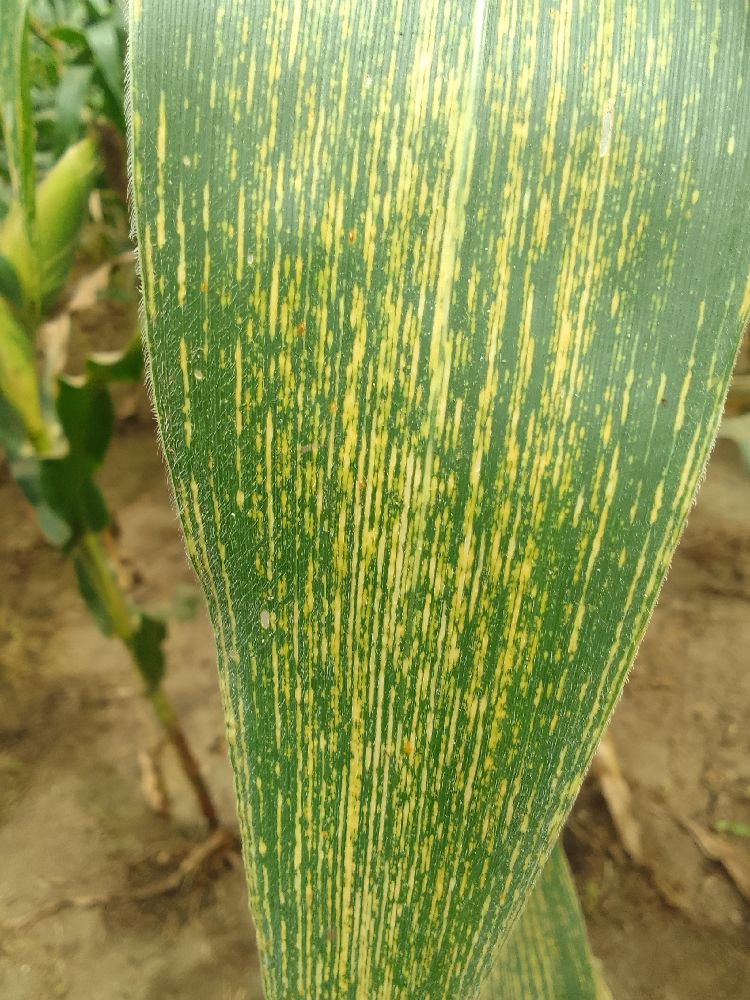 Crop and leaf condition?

maize, maize streak virus
